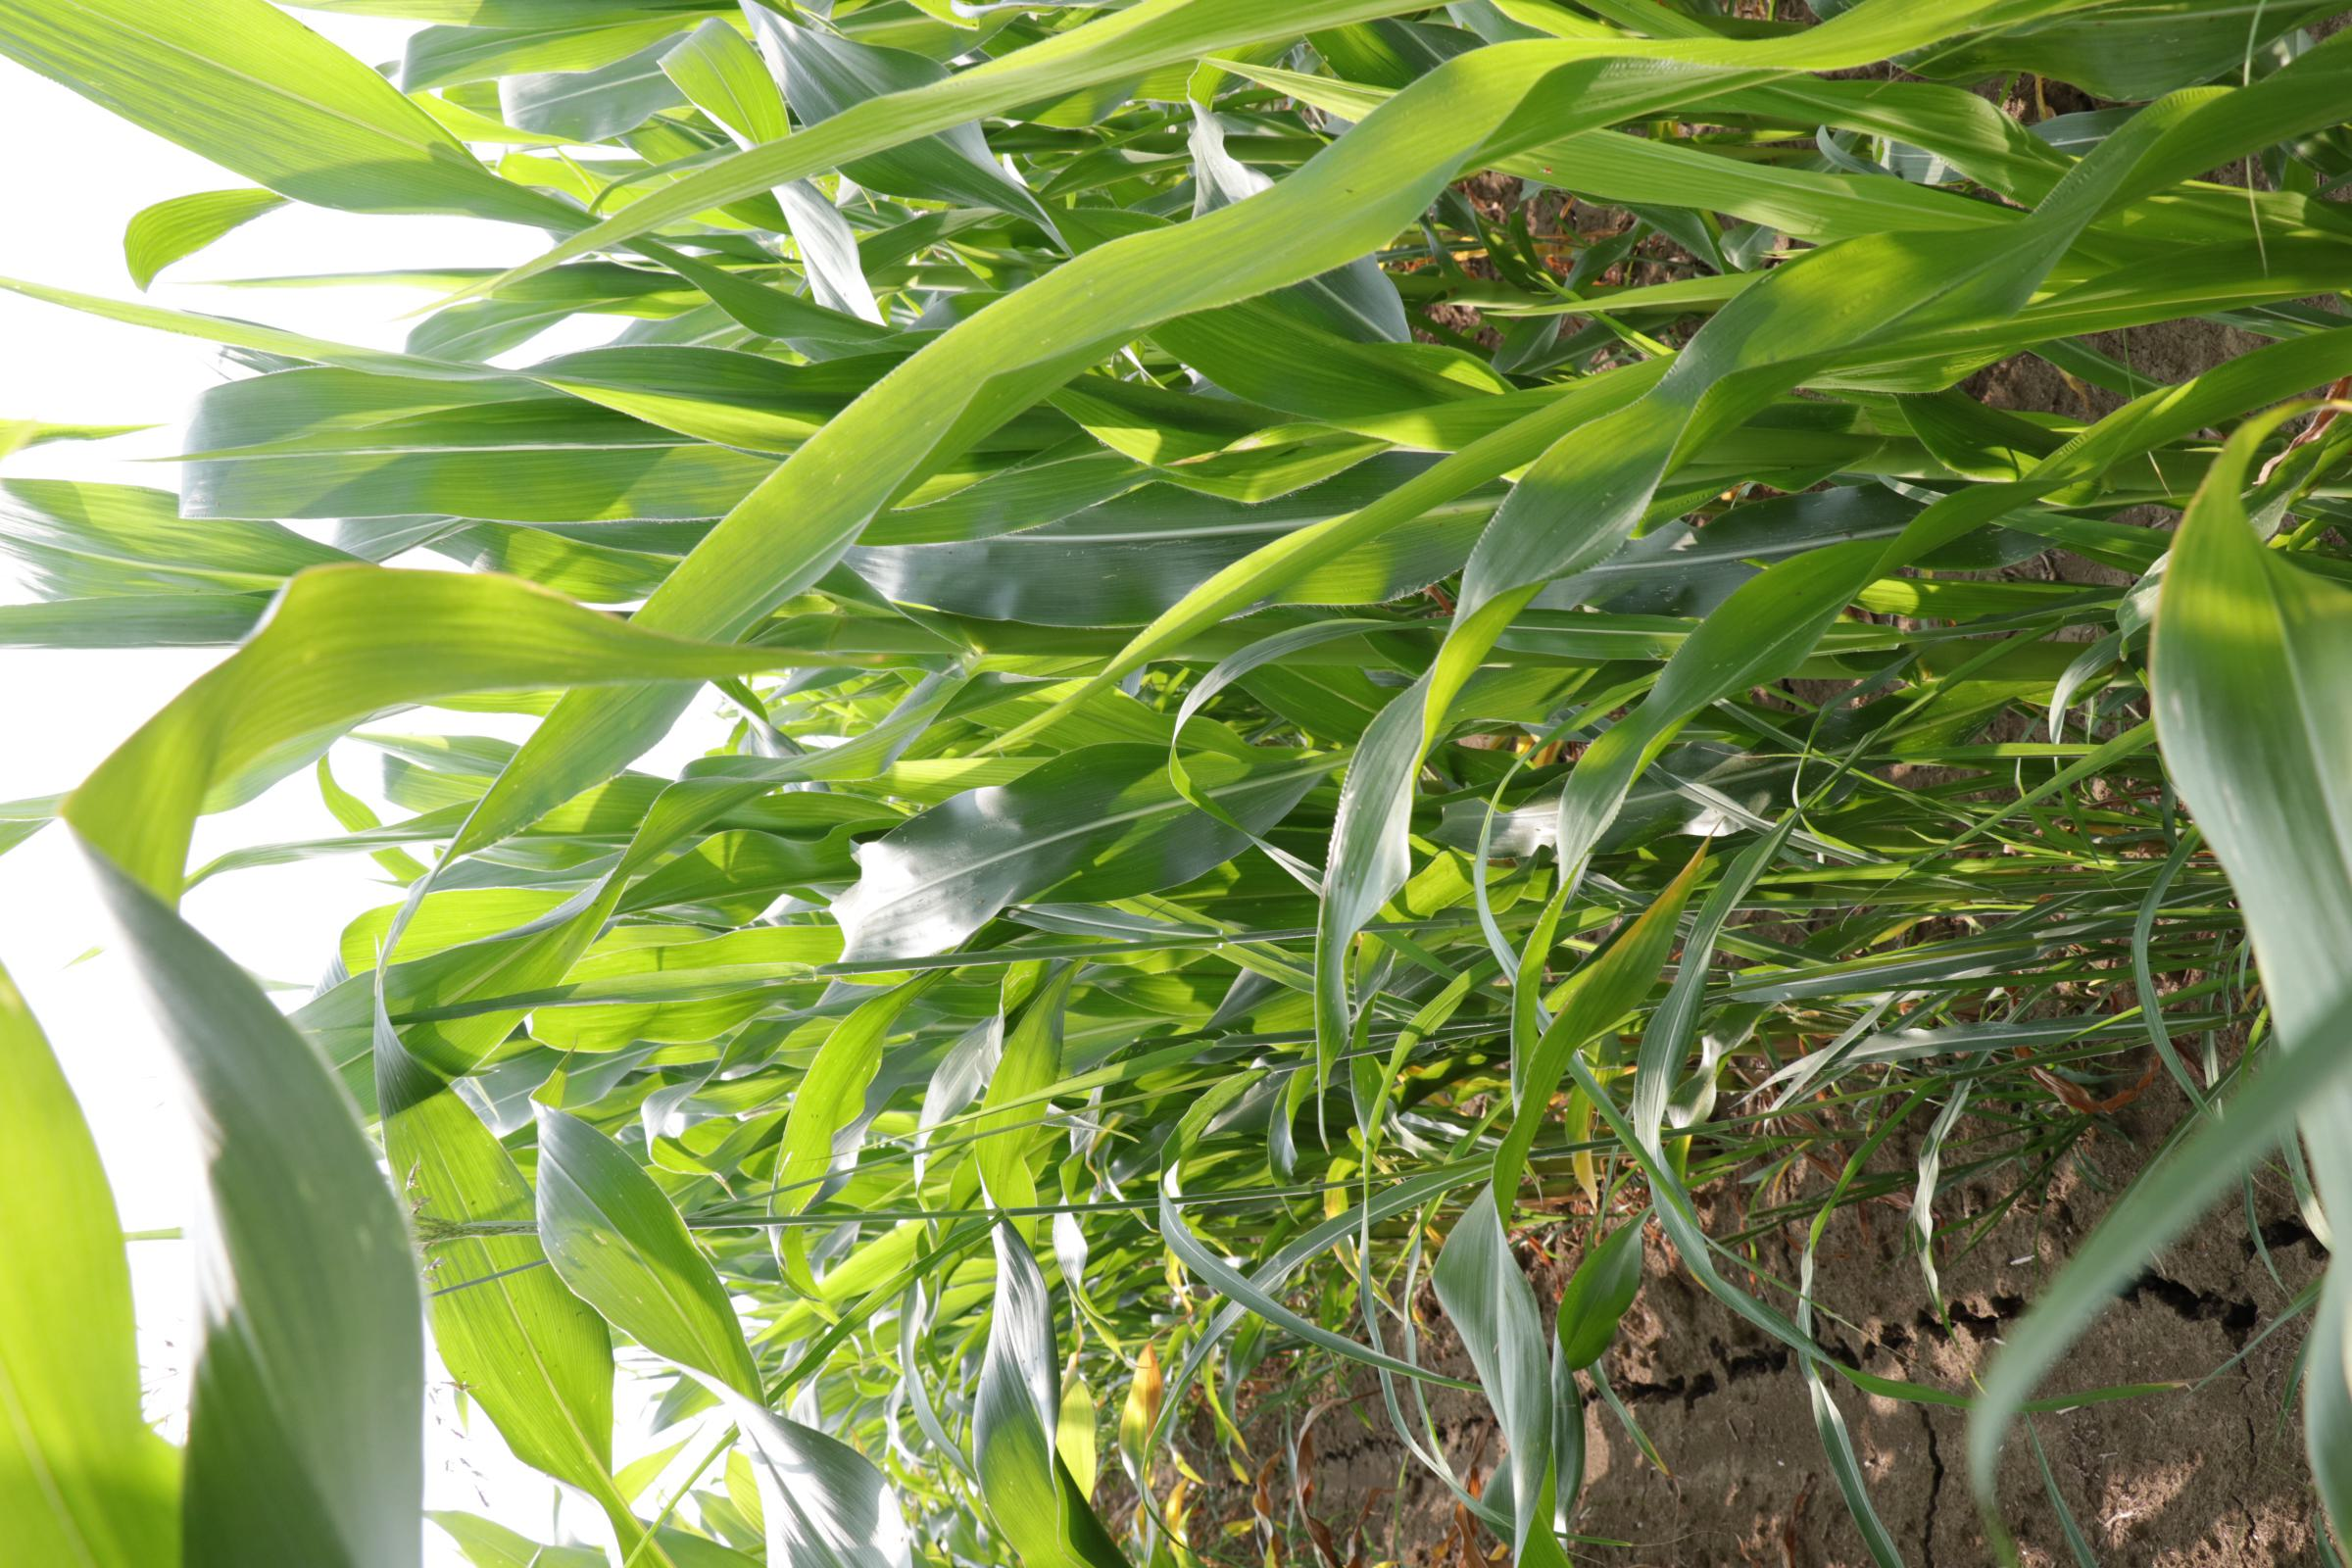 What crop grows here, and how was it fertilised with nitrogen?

maize, full nitrogen fertilisation
